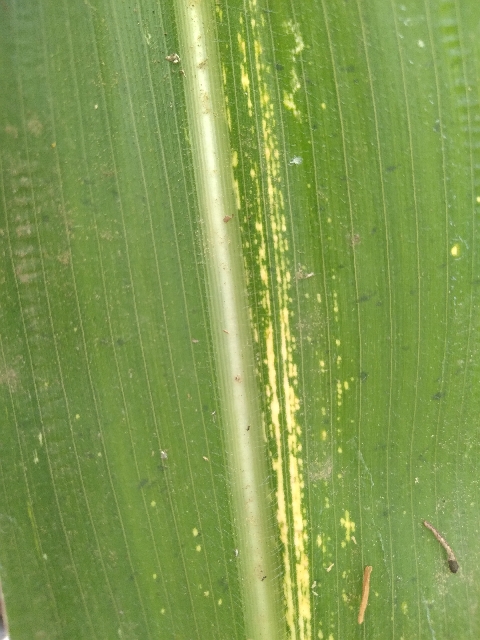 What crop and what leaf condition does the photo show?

maize, maize streak virus
